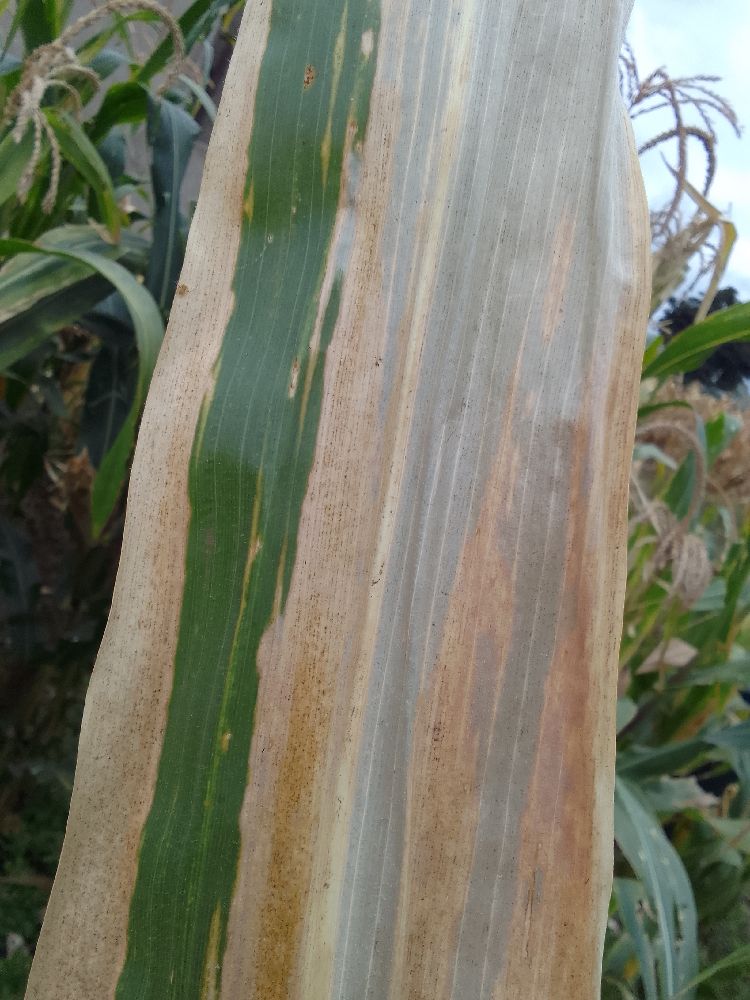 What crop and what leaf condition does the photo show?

maize, maize lethal necrosis
